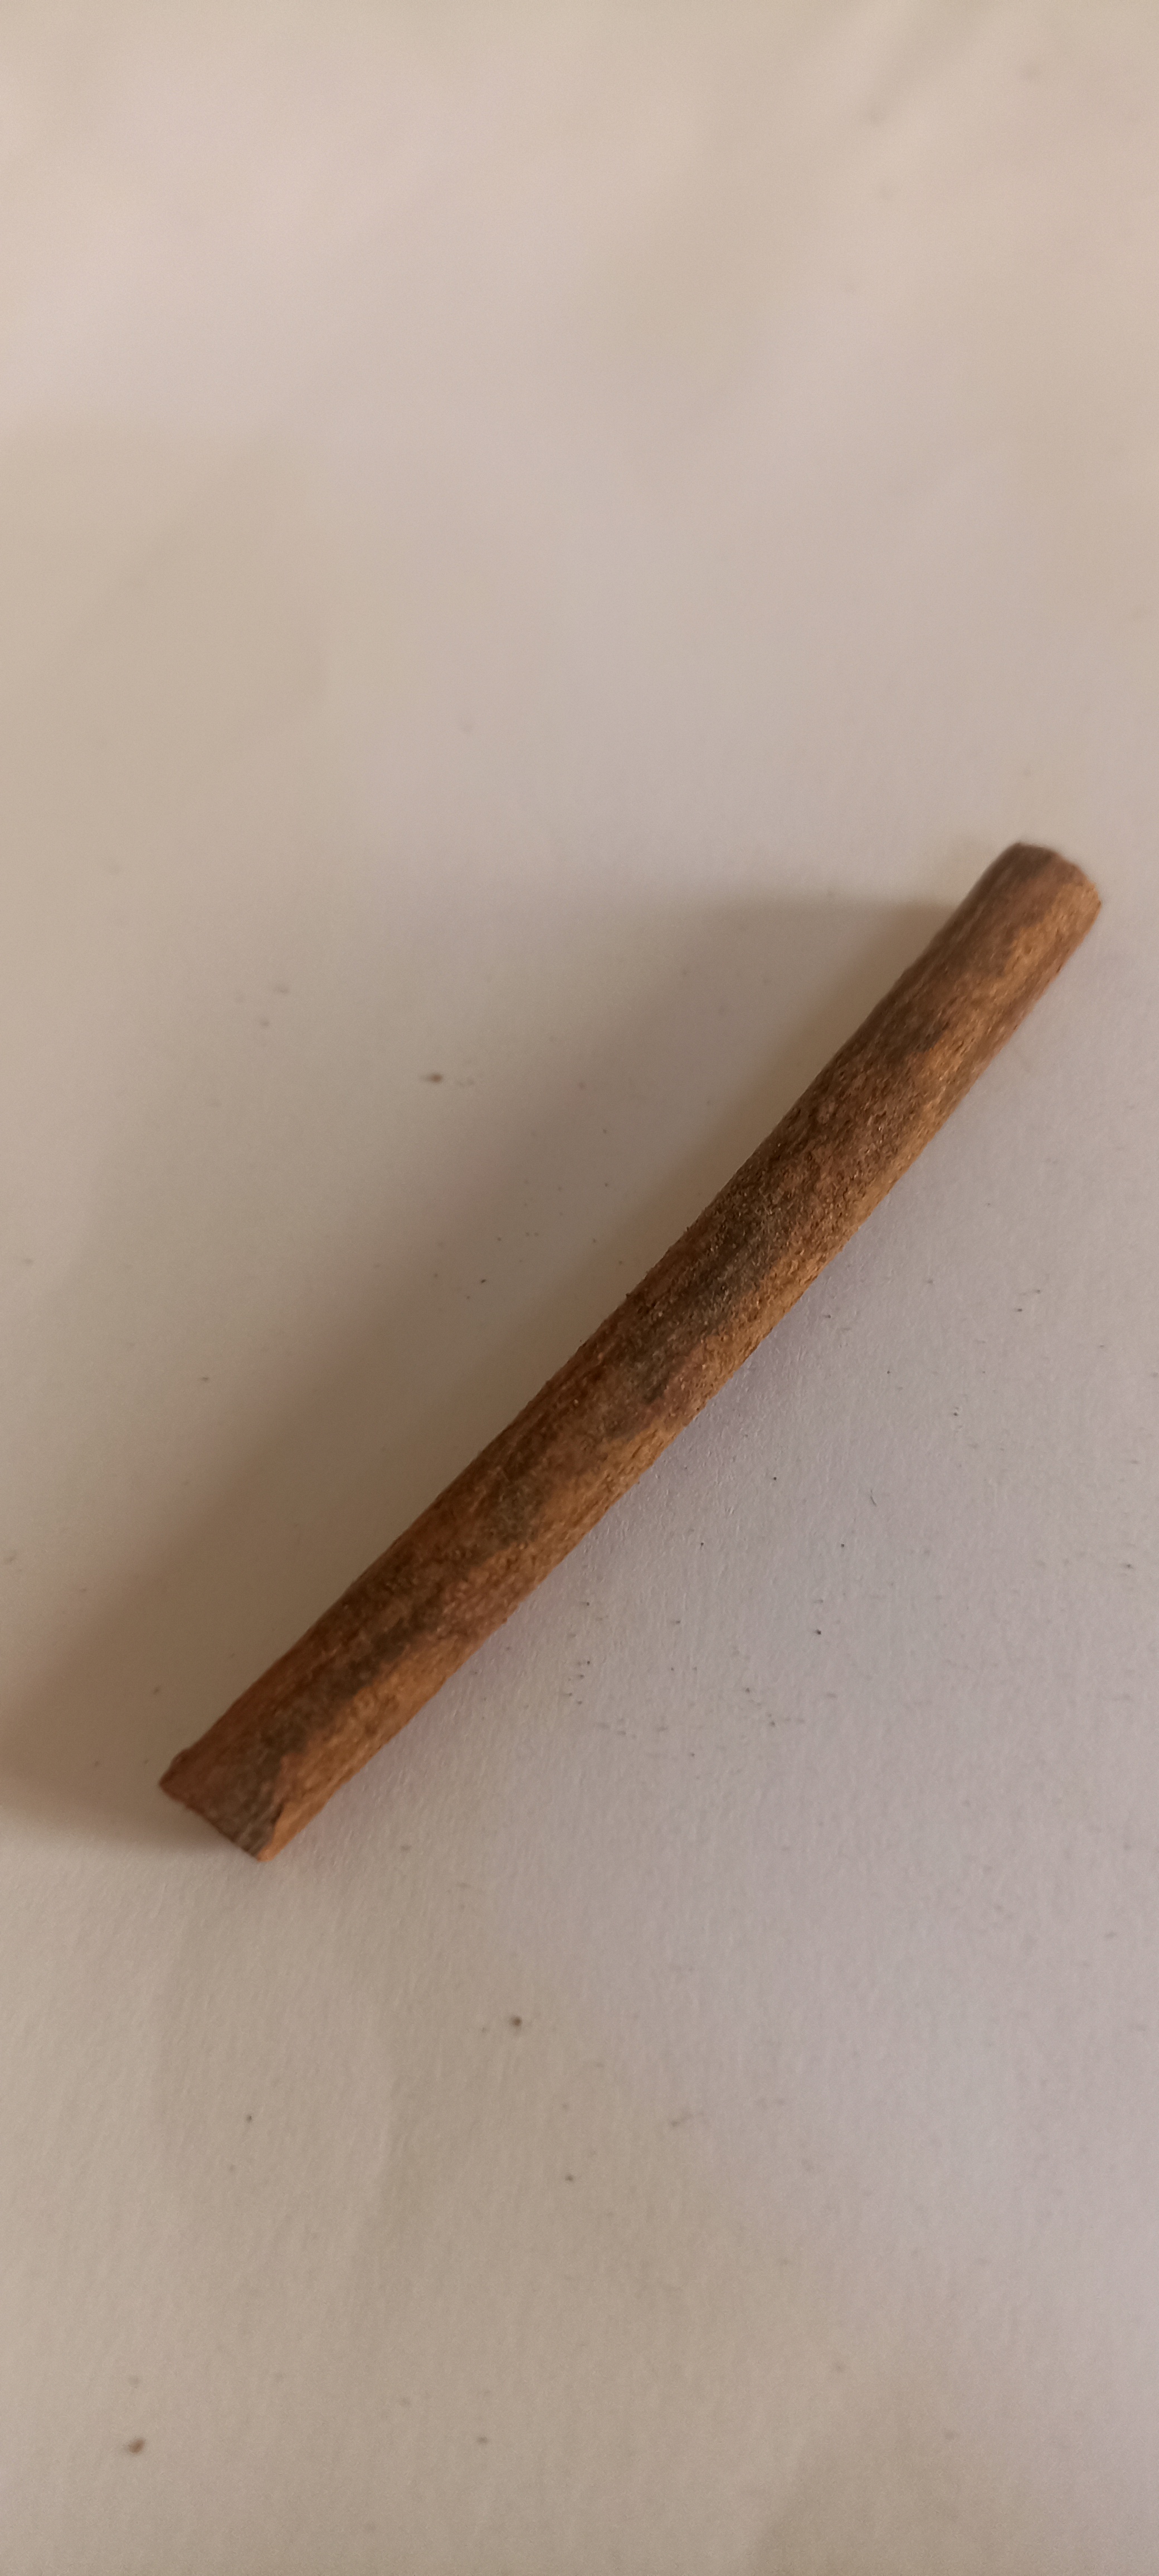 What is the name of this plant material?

manjistha
